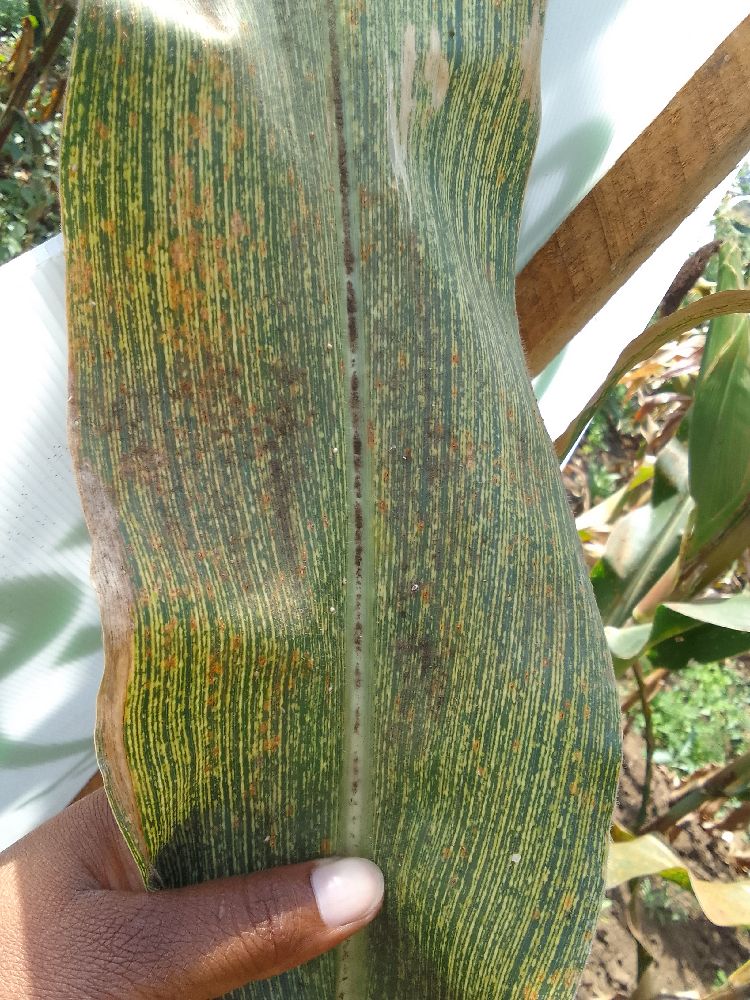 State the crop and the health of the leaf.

maize, maize streak virus
